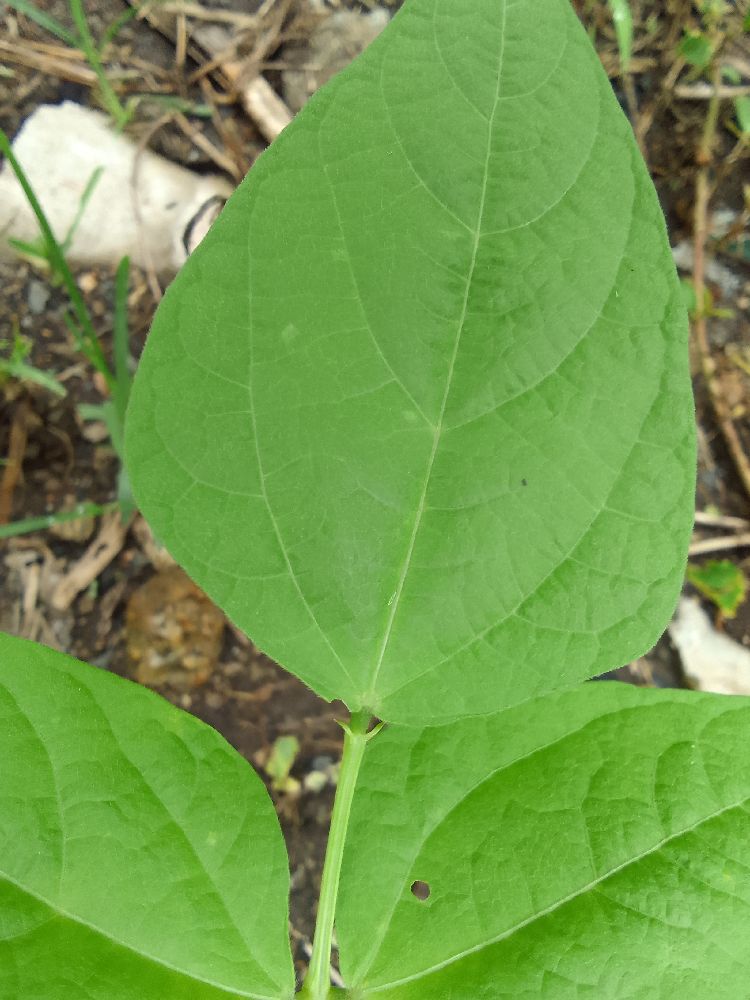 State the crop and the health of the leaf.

common bean, healthy
